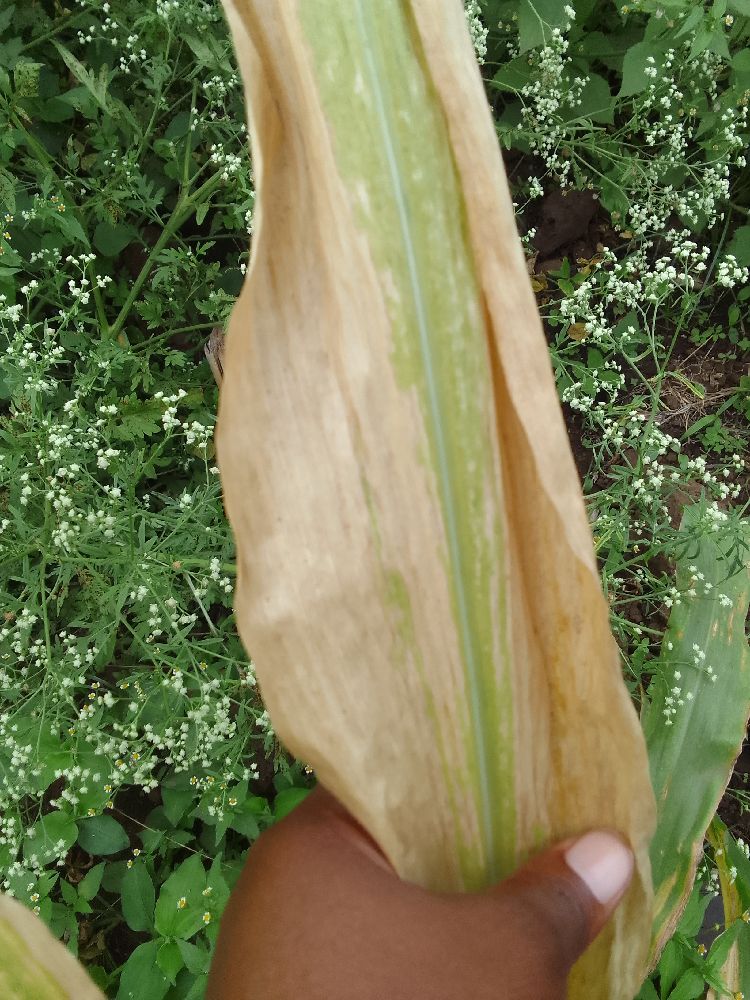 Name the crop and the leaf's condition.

maize, maize lethal necrosis
